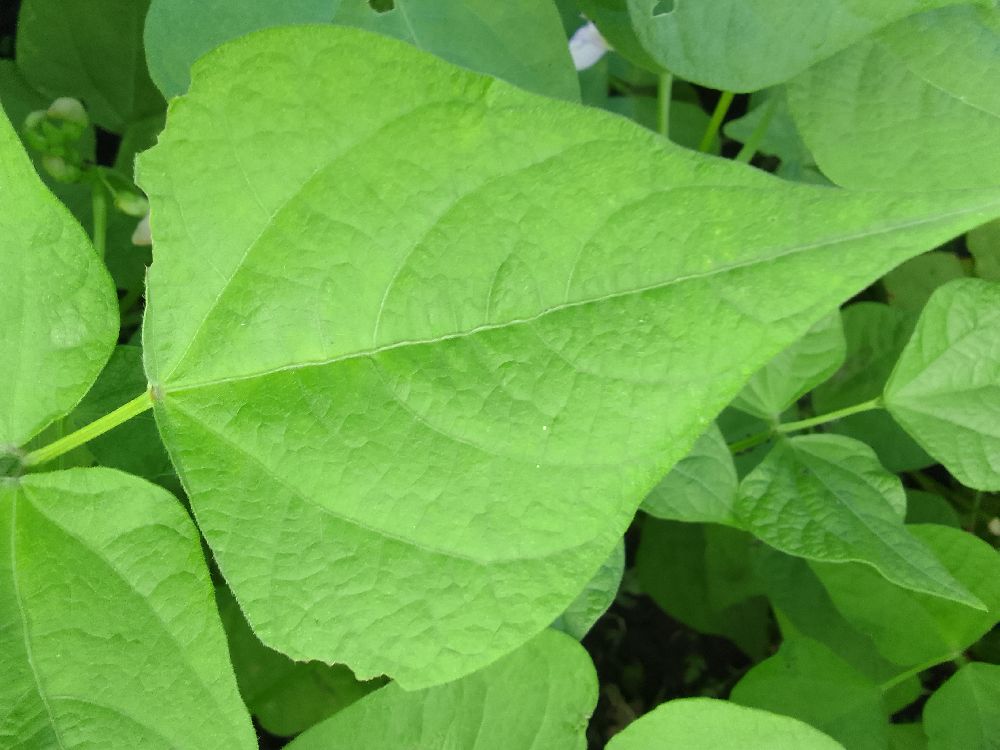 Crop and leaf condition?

common bean, healthy
